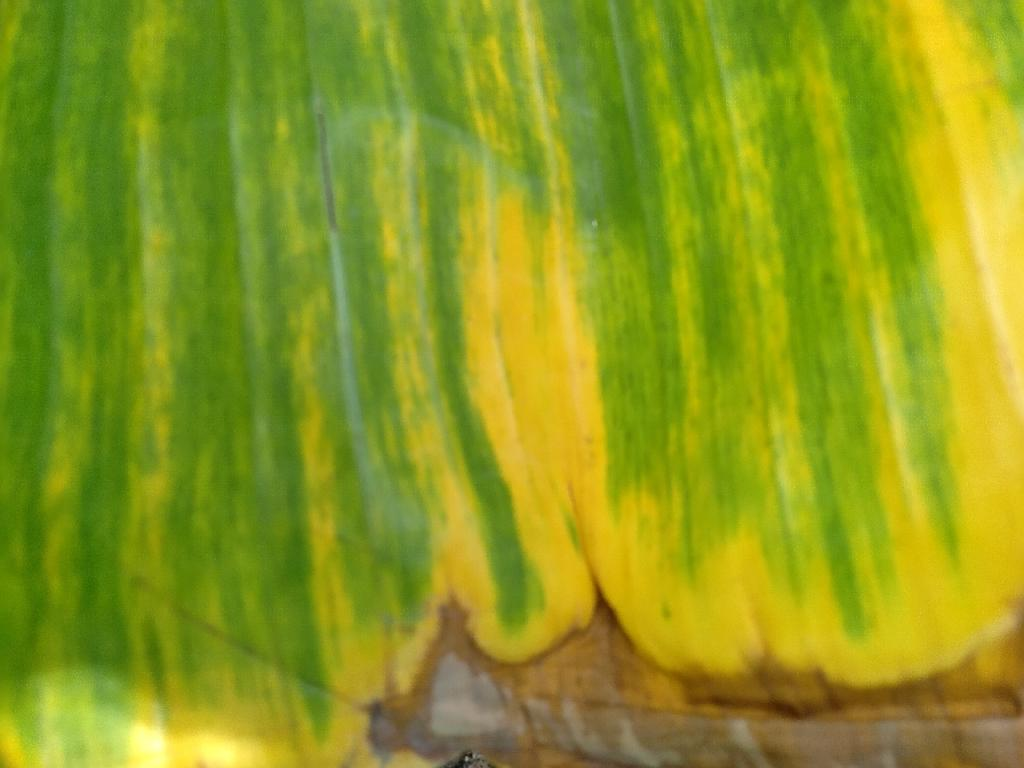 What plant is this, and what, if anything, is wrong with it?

banana, fusarium wilt race 1
